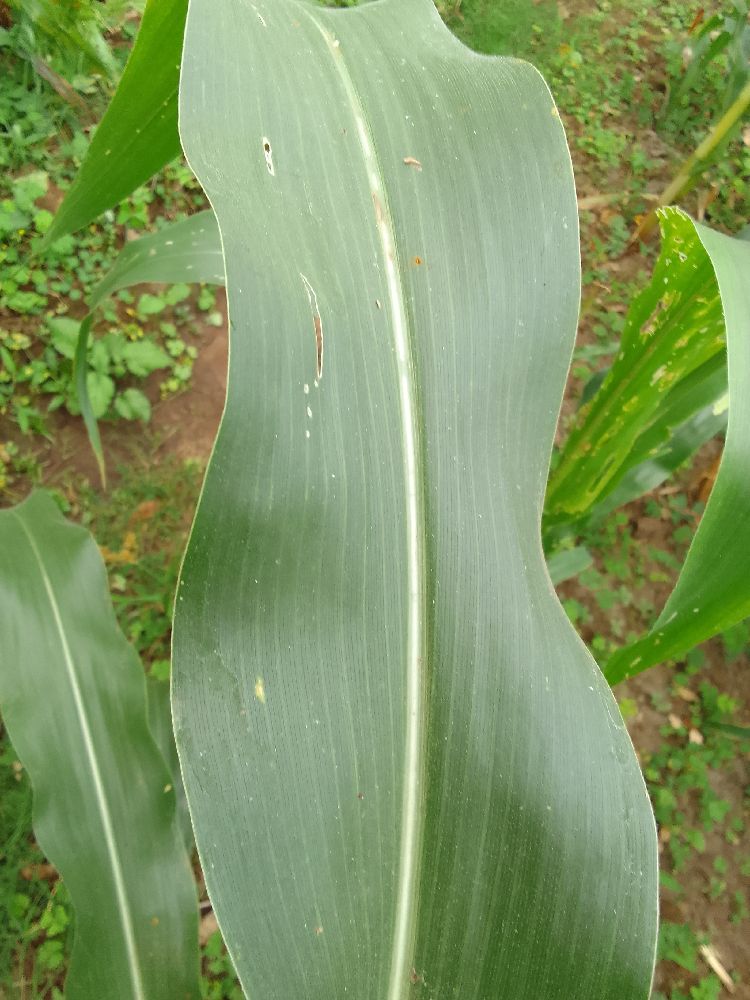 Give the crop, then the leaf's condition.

maize, healthy
